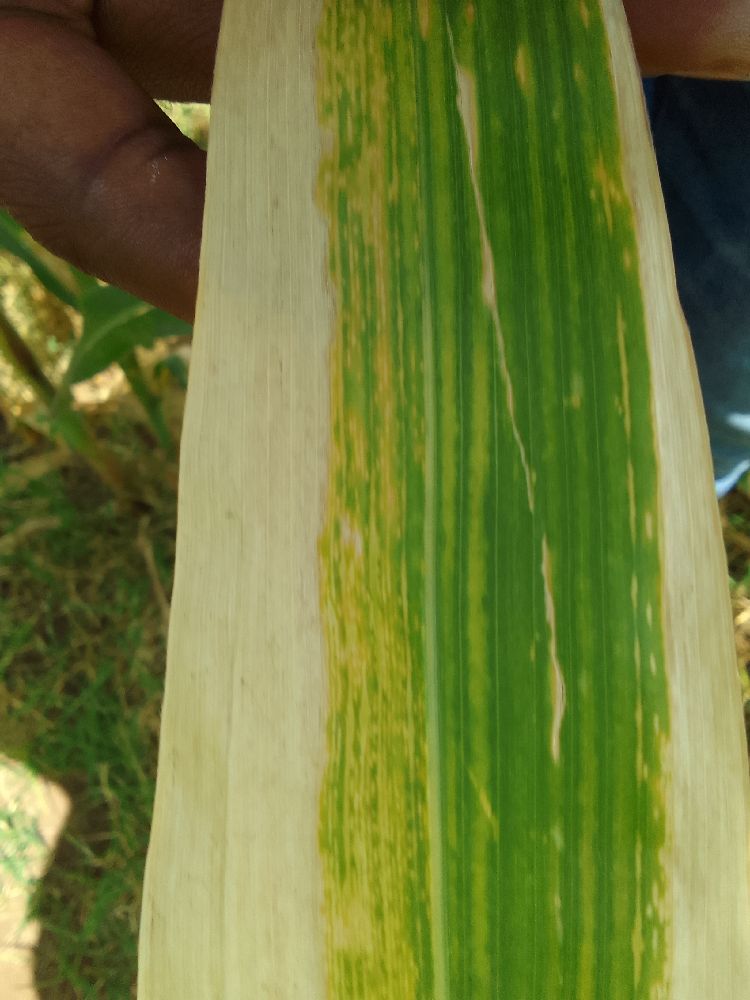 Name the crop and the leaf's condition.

maize, maize lethal necrosis
